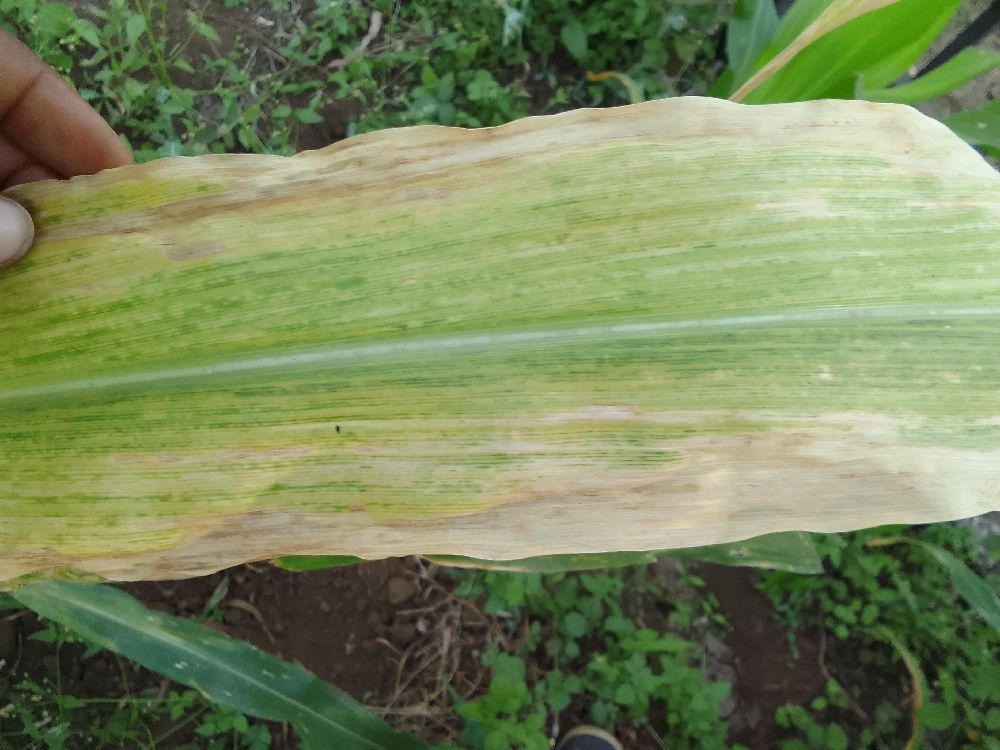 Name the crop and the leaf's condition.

maize, maize lethal necrosis
